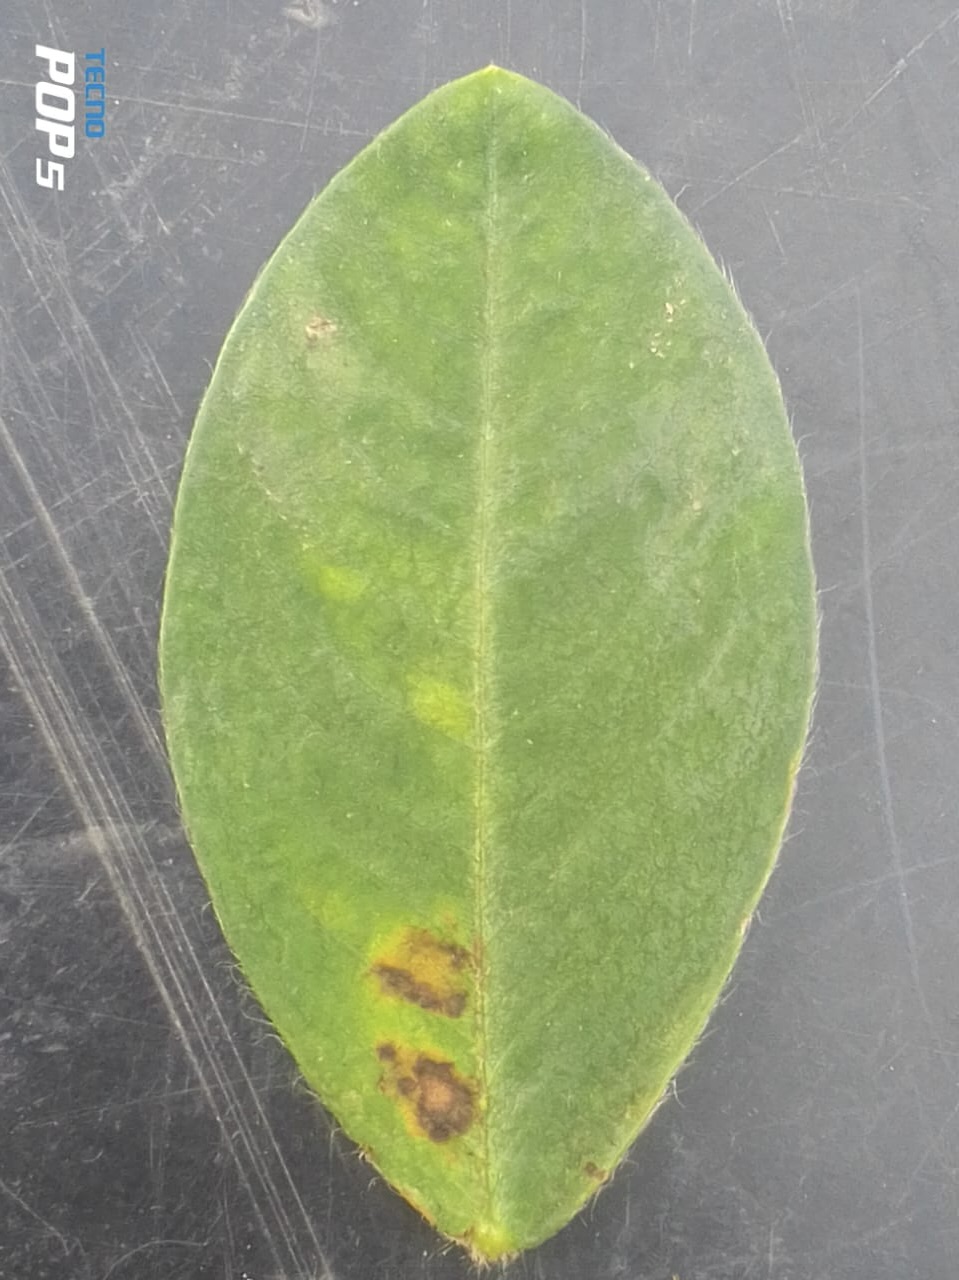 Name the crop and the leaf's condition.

peanut, passalora arachidicola
